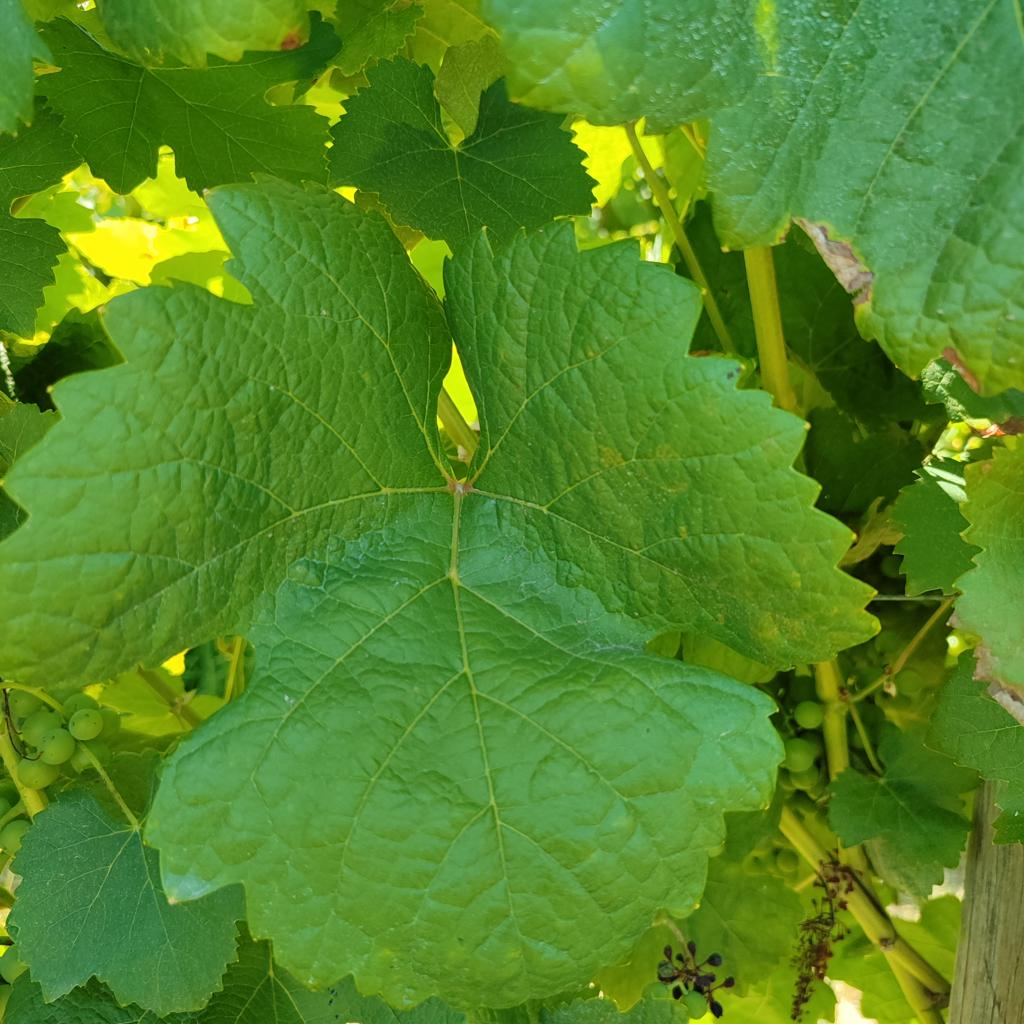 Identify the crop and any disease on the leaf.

grapevine, downy mildew
